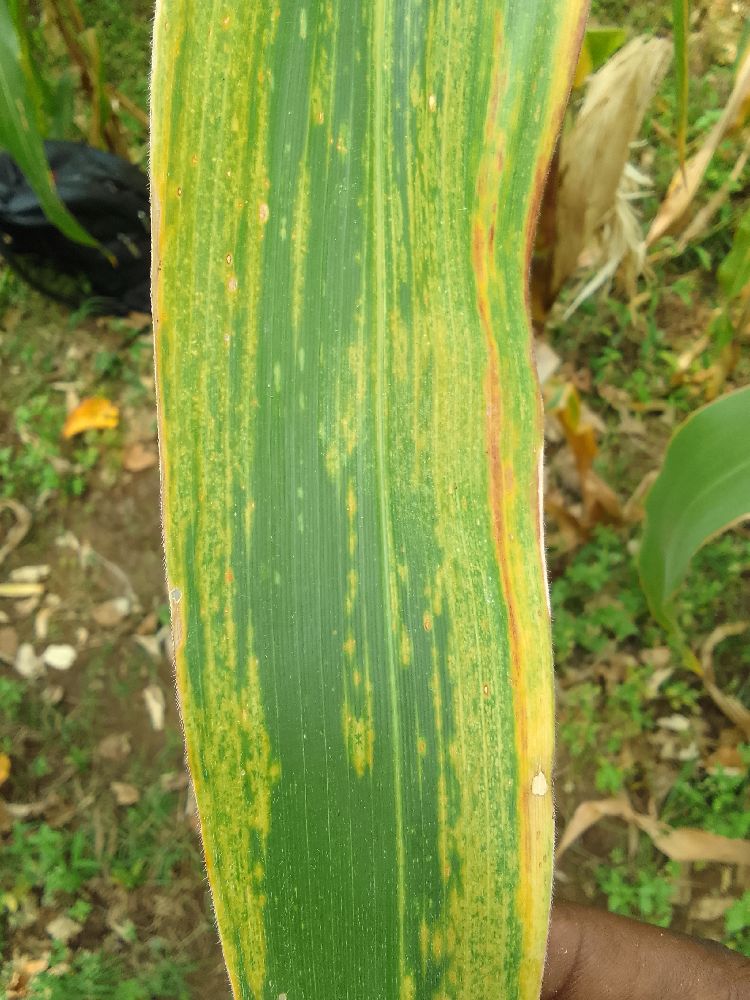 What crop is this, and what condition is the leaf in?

maize, maize lethal necrosis
